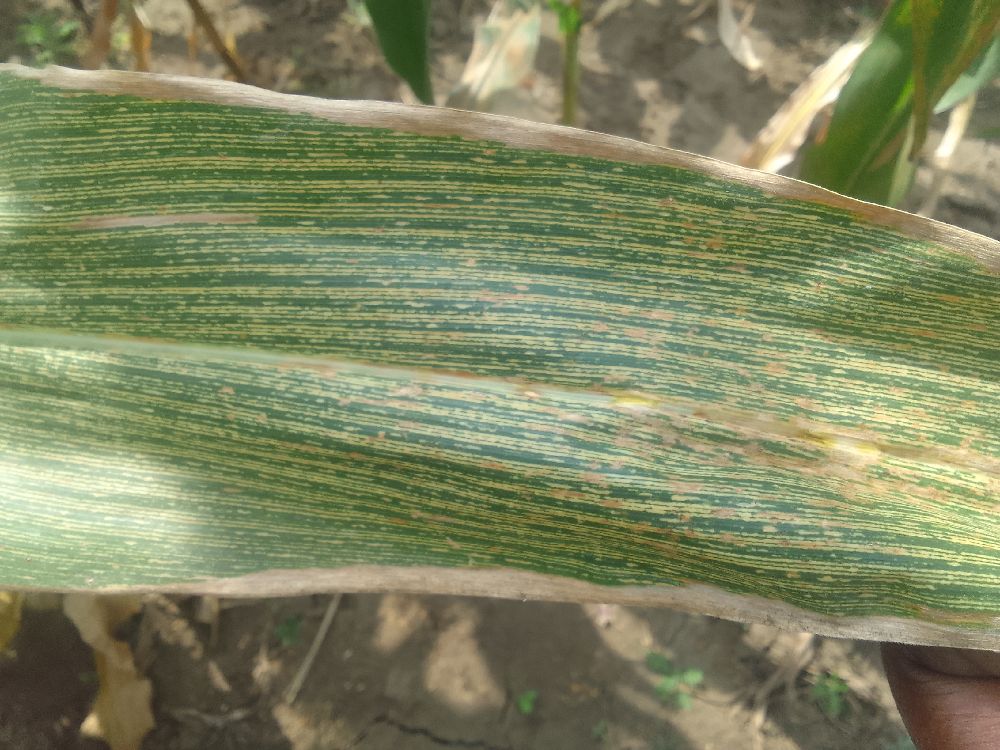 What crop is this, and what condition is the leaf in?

maize, maize streak virus
